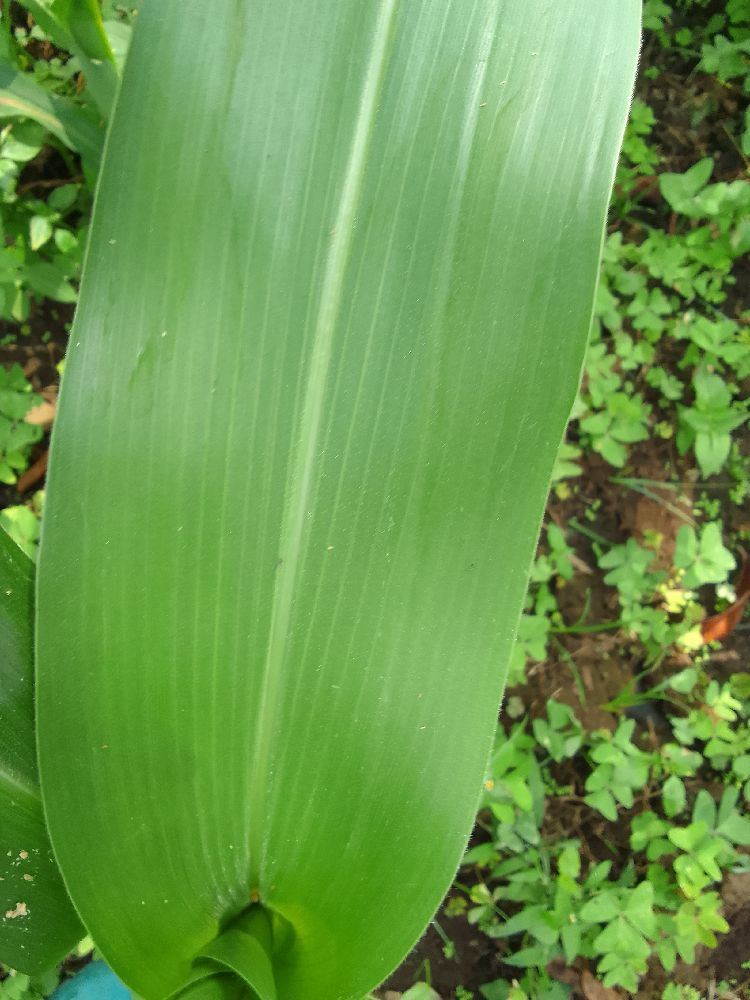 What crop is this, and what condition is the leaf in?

maize, healthy
